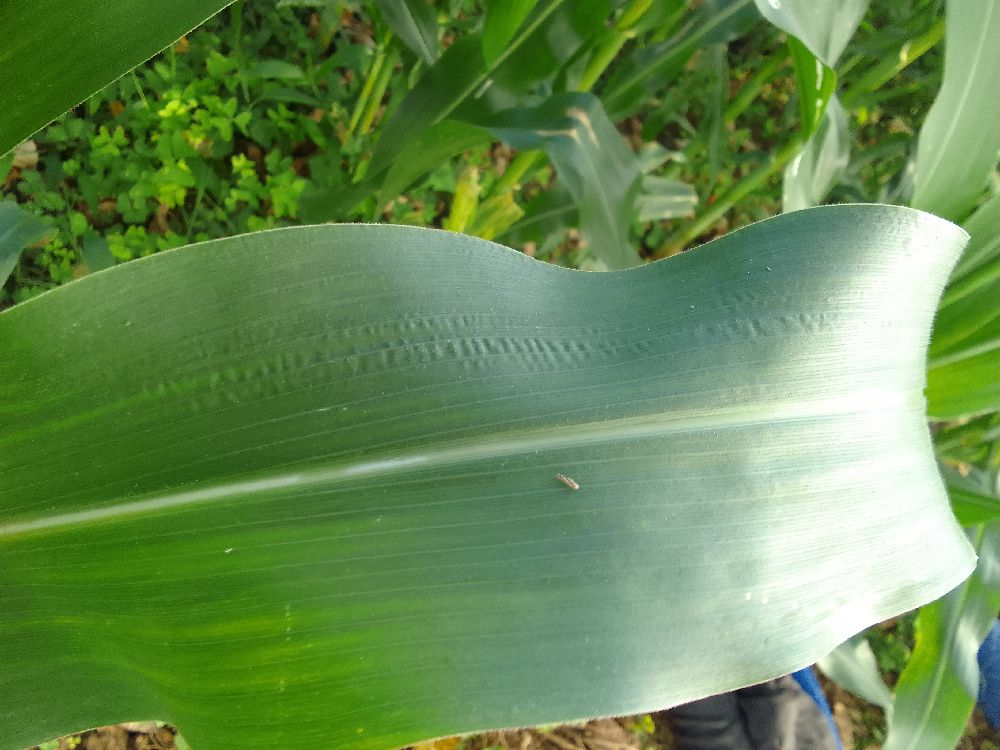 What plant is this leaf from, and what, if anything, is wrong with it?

maize, healthy
